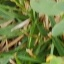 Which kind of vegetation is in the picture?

unstructured weed
